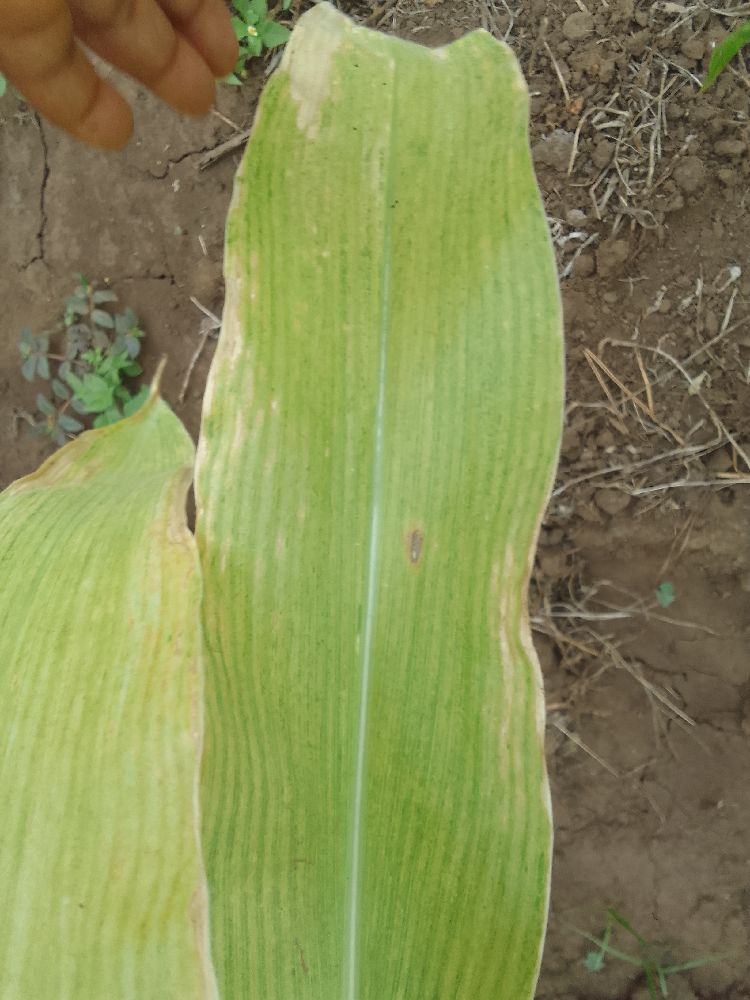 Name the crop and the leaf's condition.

maize, maize lethal necrosis
